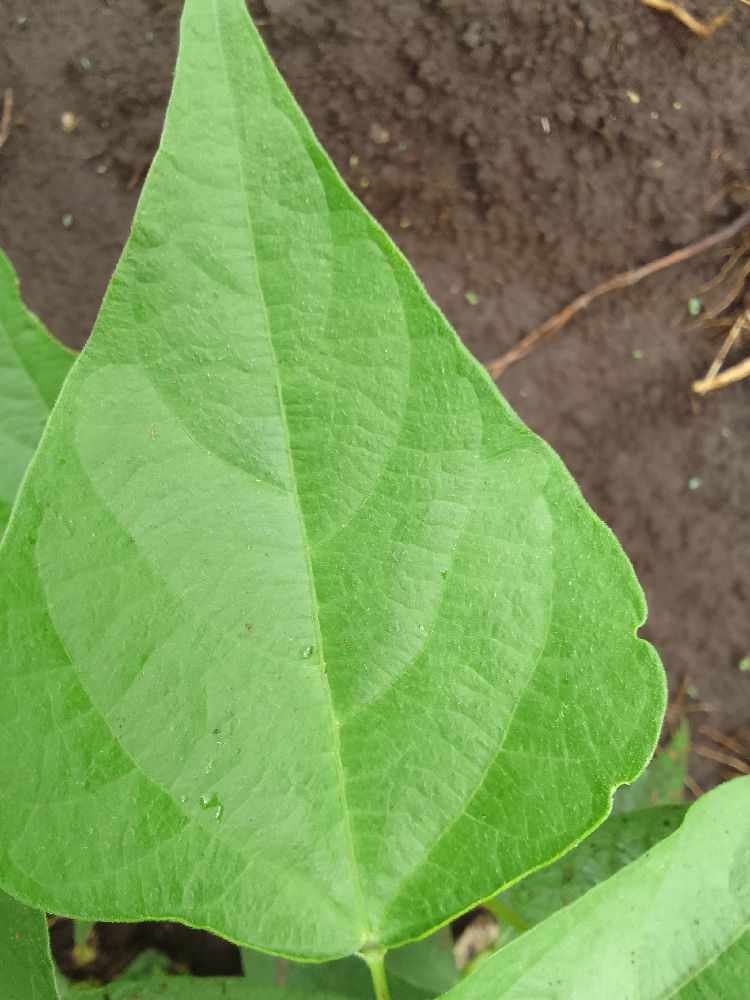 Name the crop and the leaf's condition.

common bean, healthy
